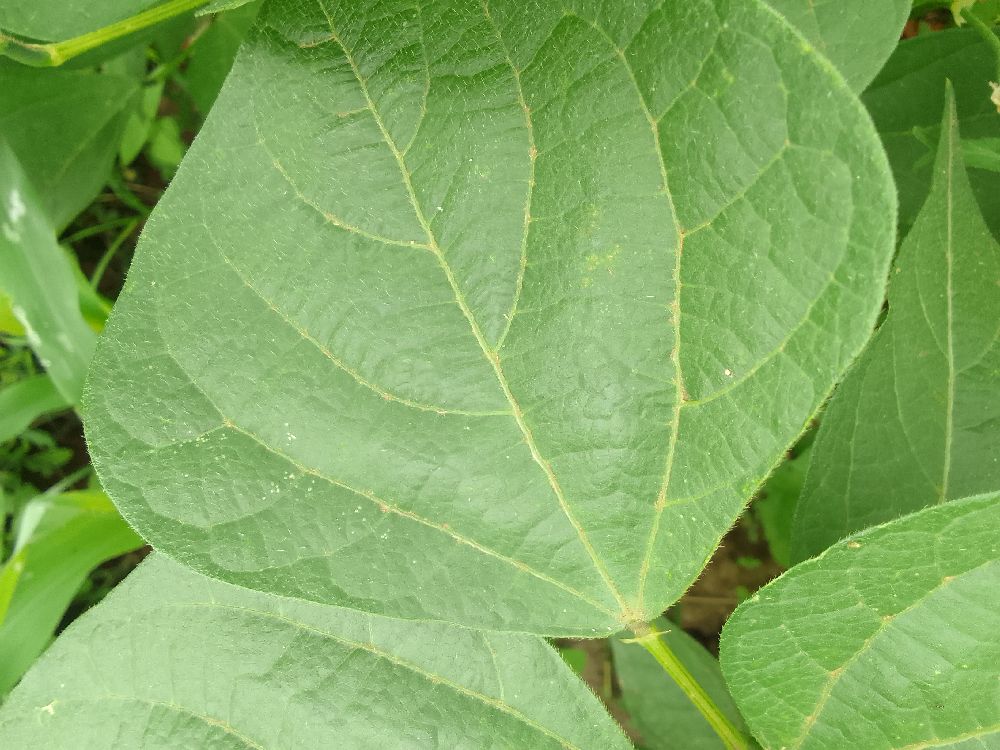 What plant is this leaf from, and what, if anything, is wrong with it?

common bean, healthy
